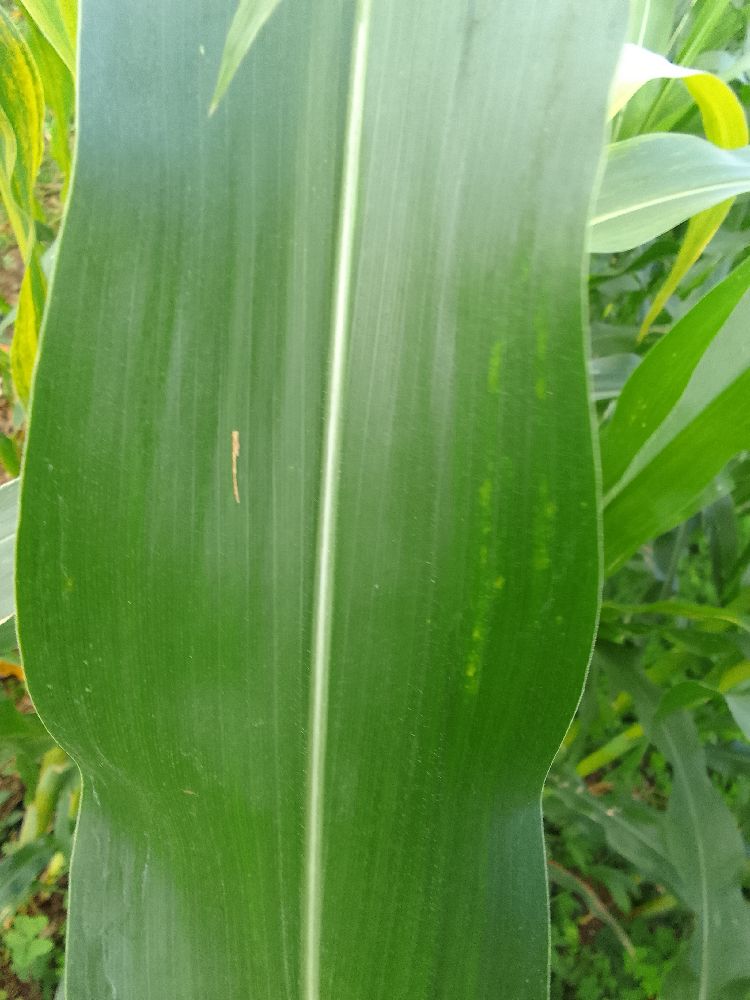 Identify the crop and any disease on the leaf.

maize, healthy
